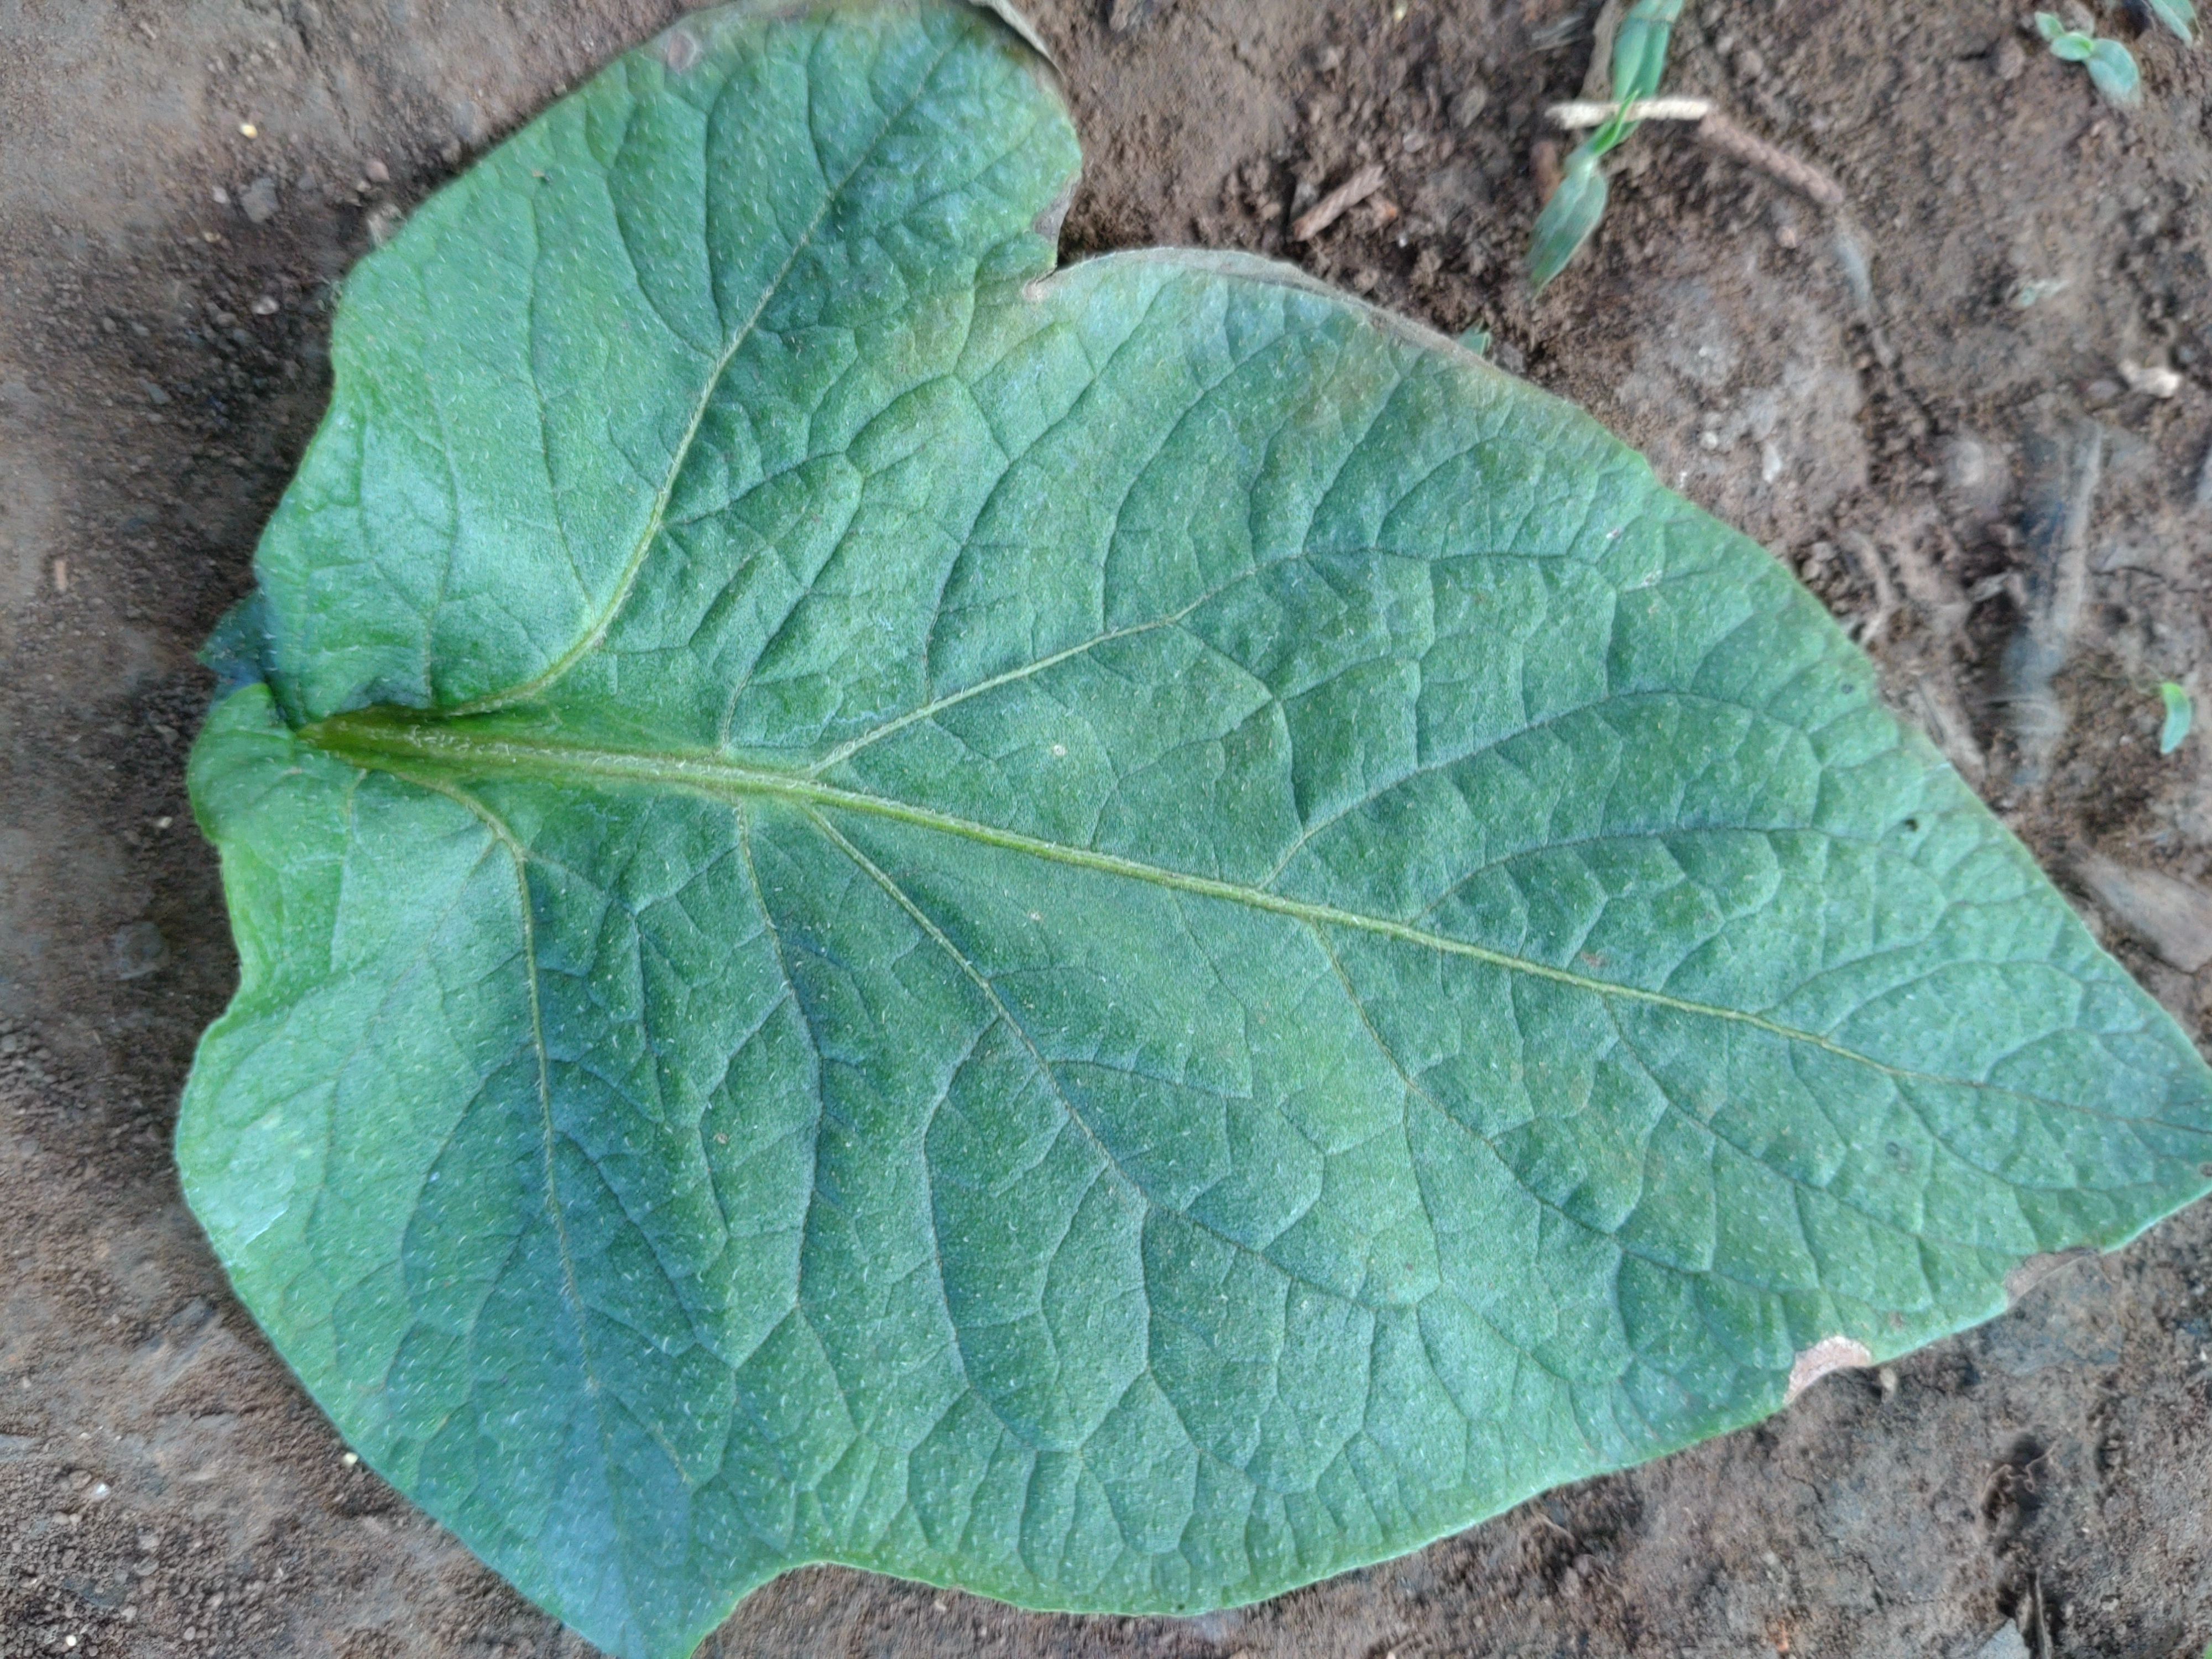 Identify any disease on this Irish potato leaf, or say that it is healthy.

early blight
